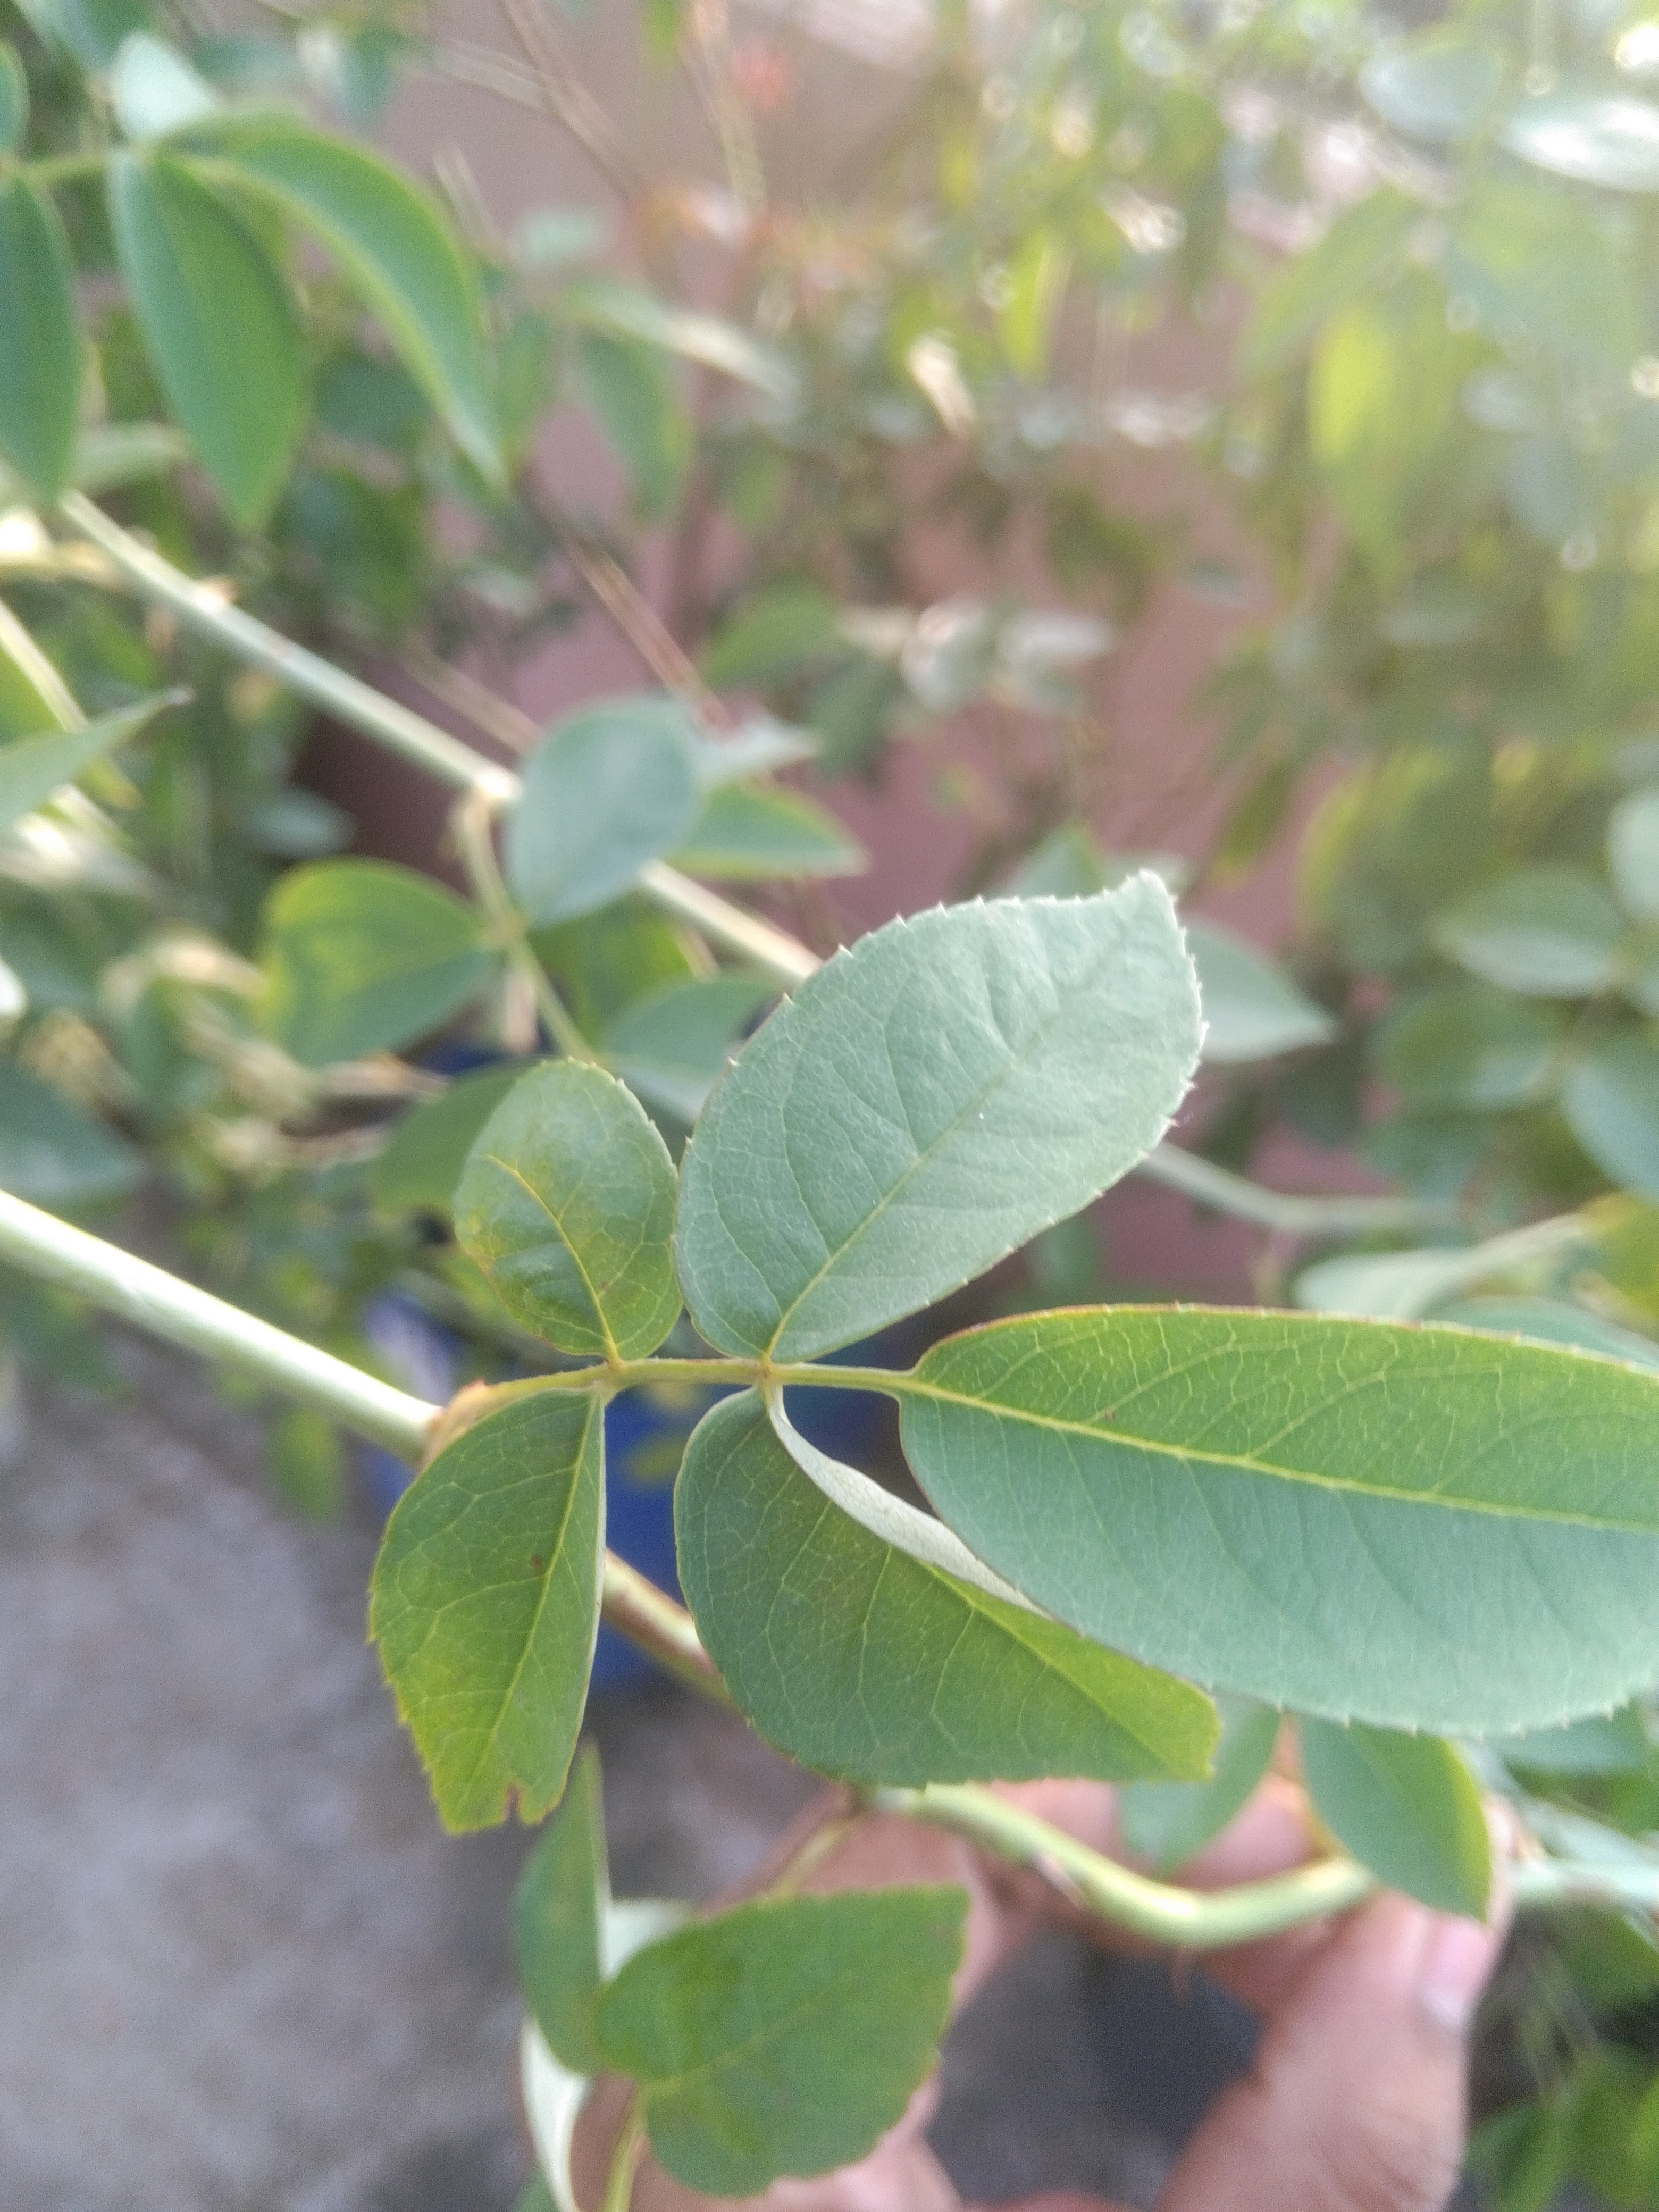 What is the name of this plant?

rose
